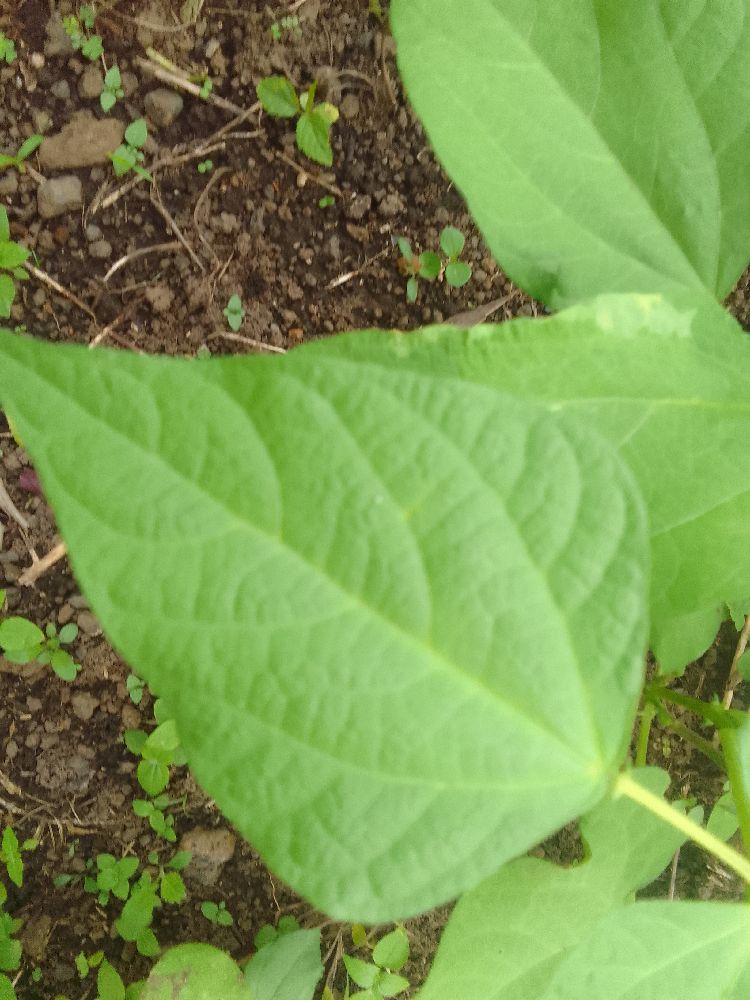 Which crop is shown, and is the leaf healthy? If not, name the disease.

common bean, healthy
